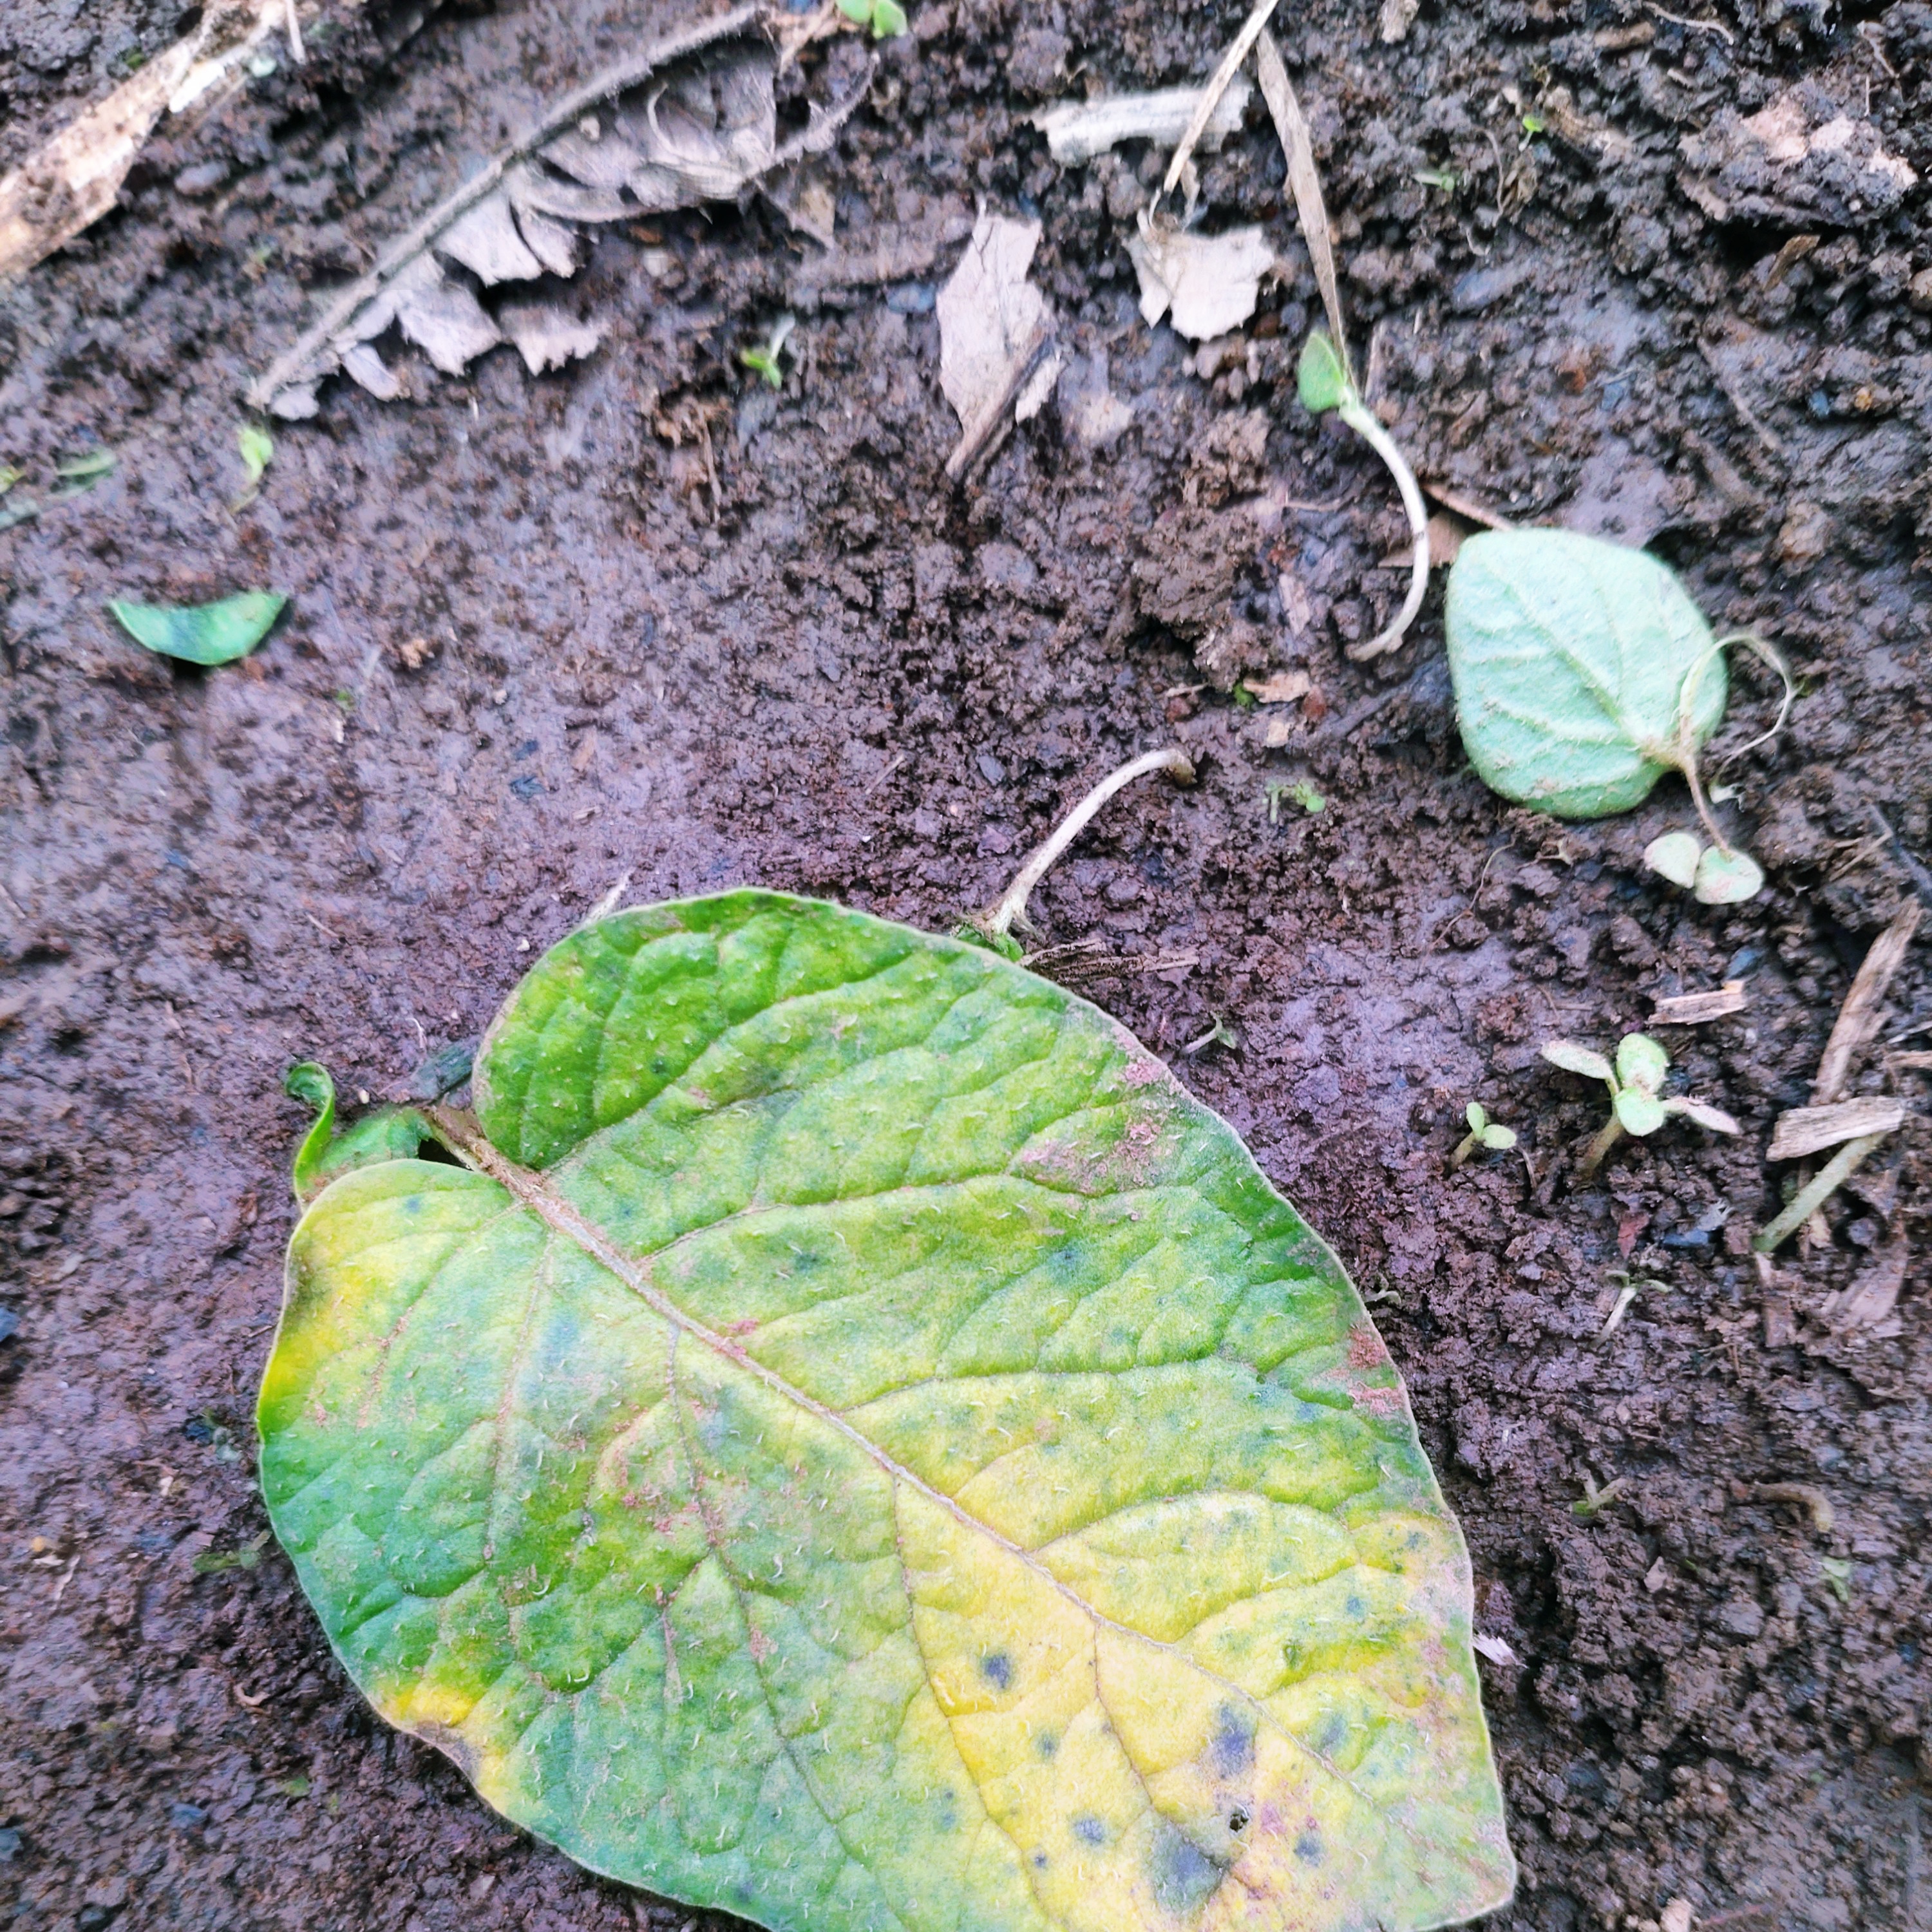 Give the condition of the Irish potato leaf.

late blight
